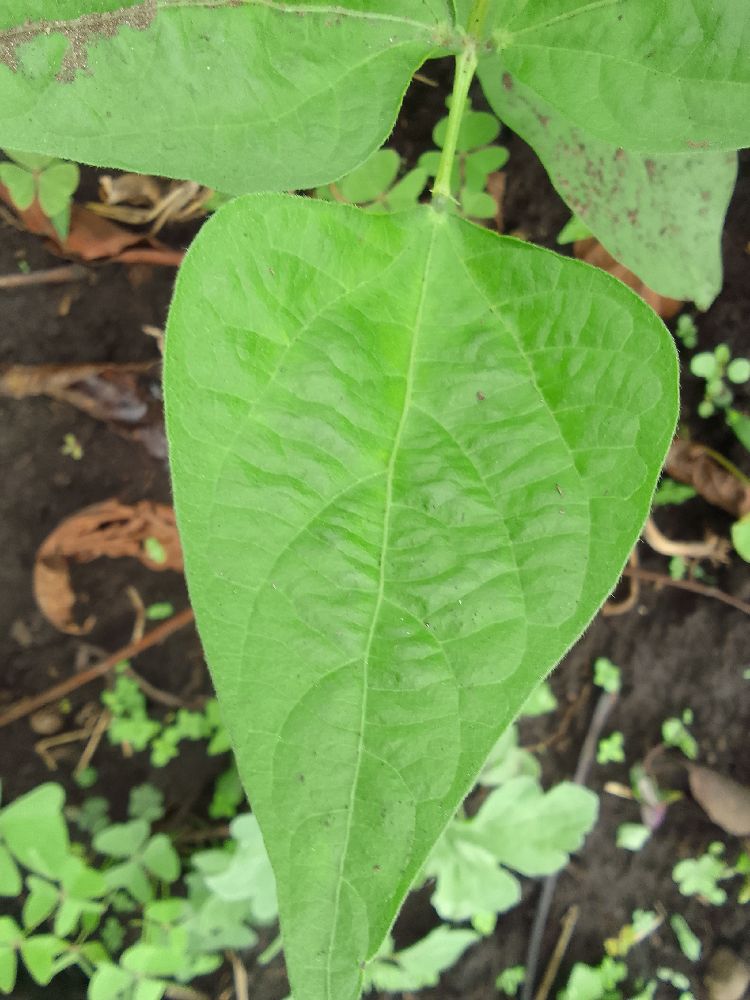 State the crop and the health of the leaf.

common bean, healthy
